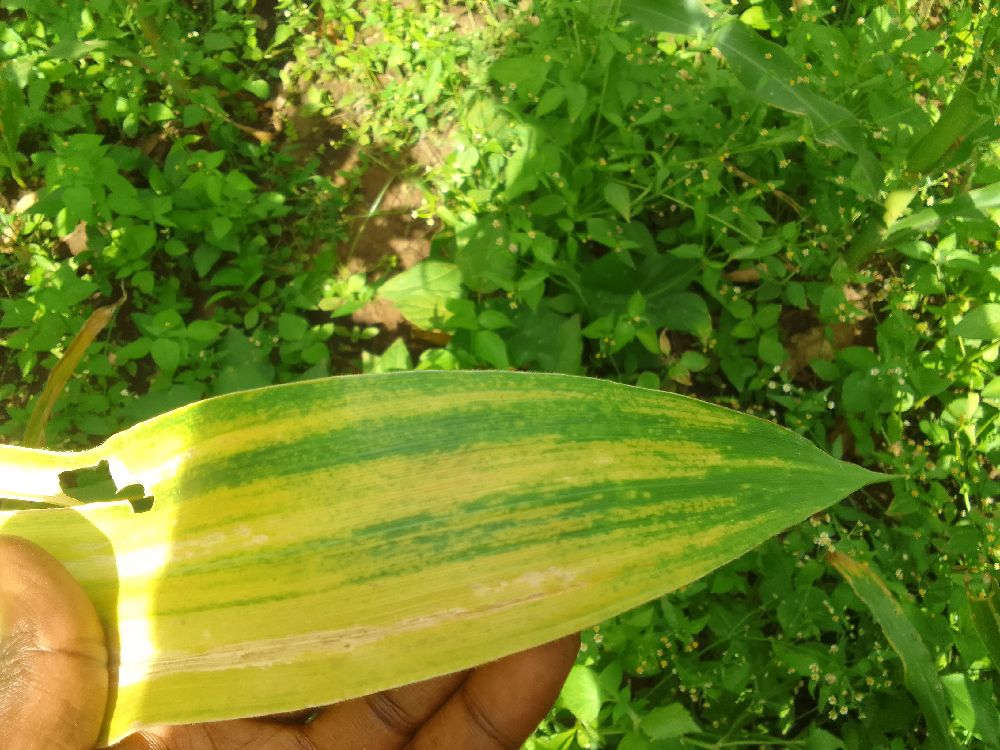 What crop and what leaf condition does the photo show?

maize, maize lethal necrosis
